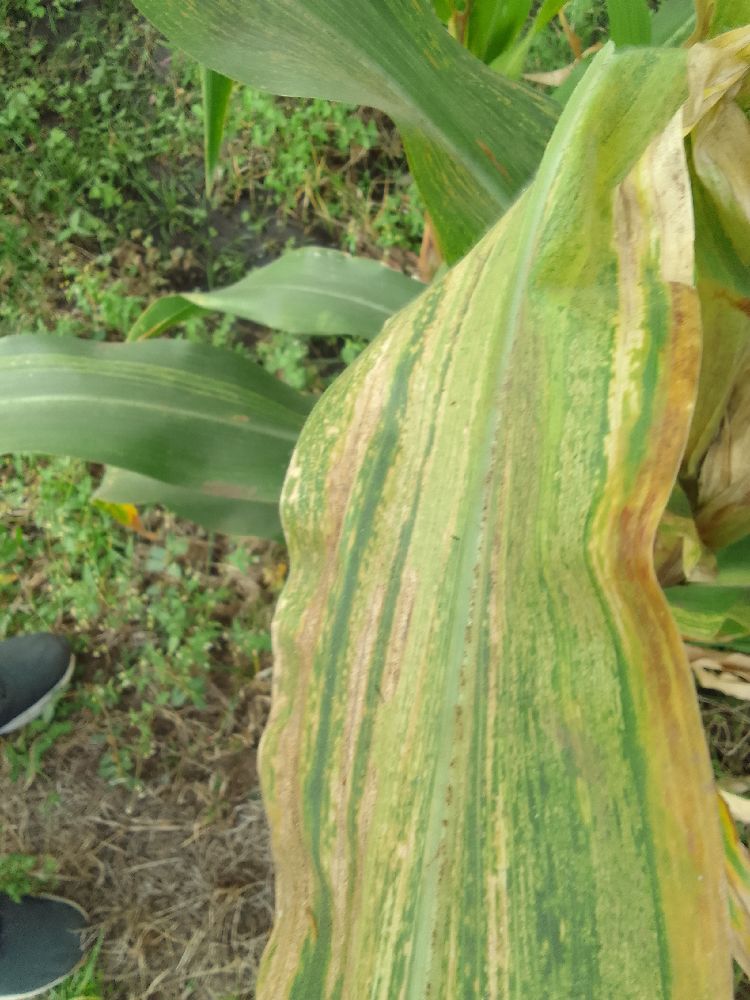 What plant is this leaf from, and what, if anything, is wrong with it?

maize, maize lethal necrosis
